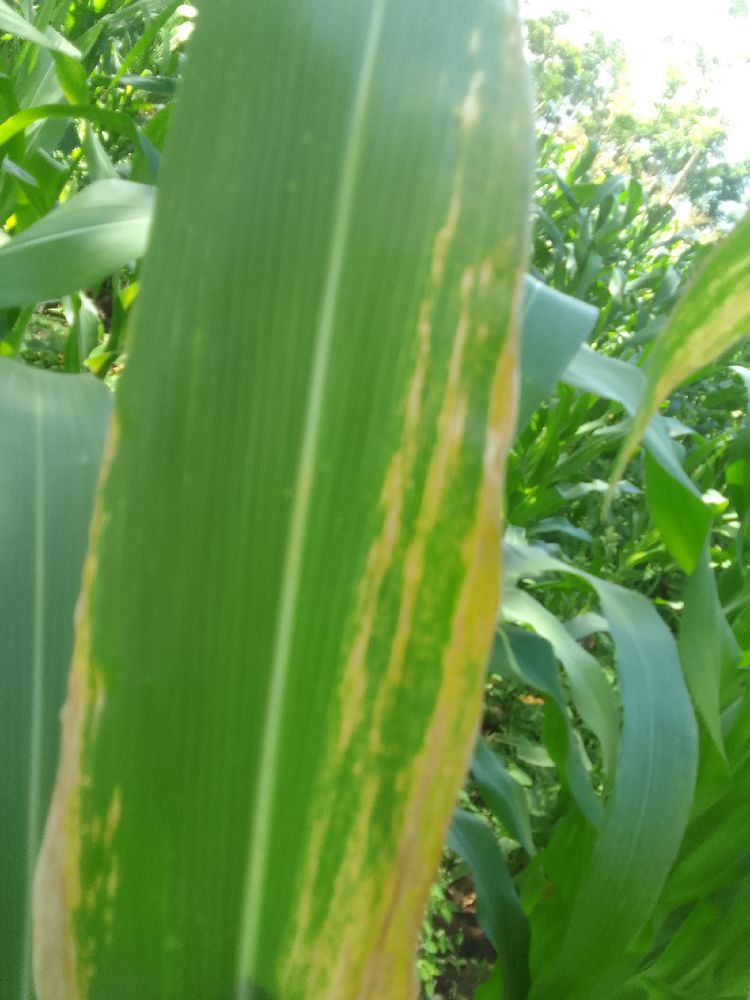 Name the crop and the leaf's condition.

maize, maize lethal necrosis
